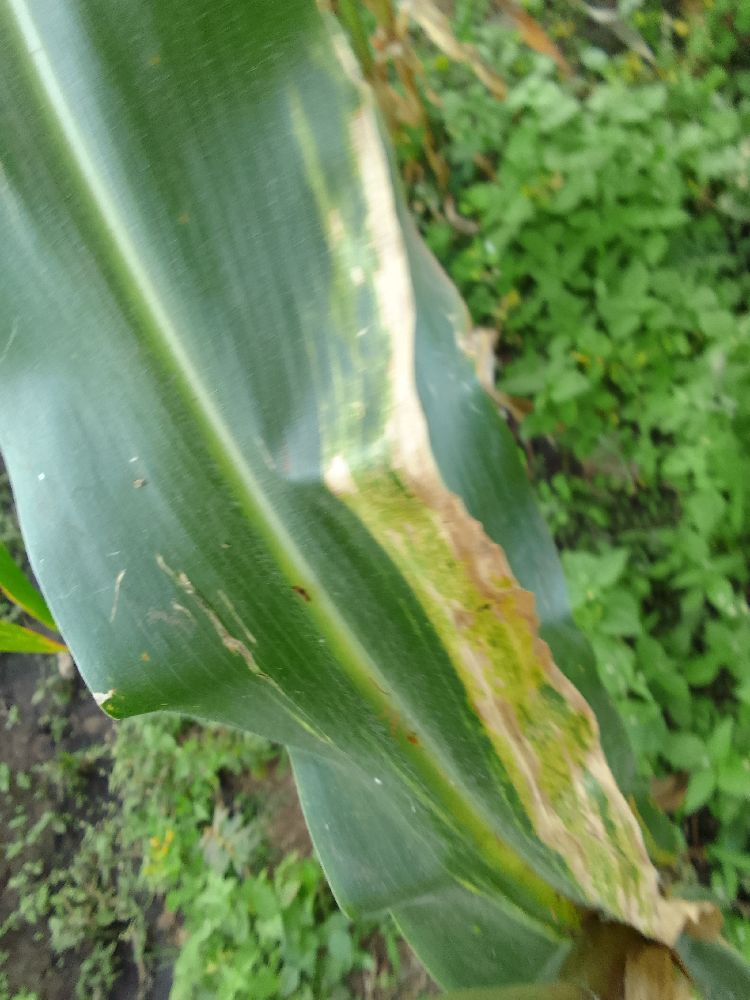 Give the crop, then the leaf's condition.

maize, maize lethal necrosis
